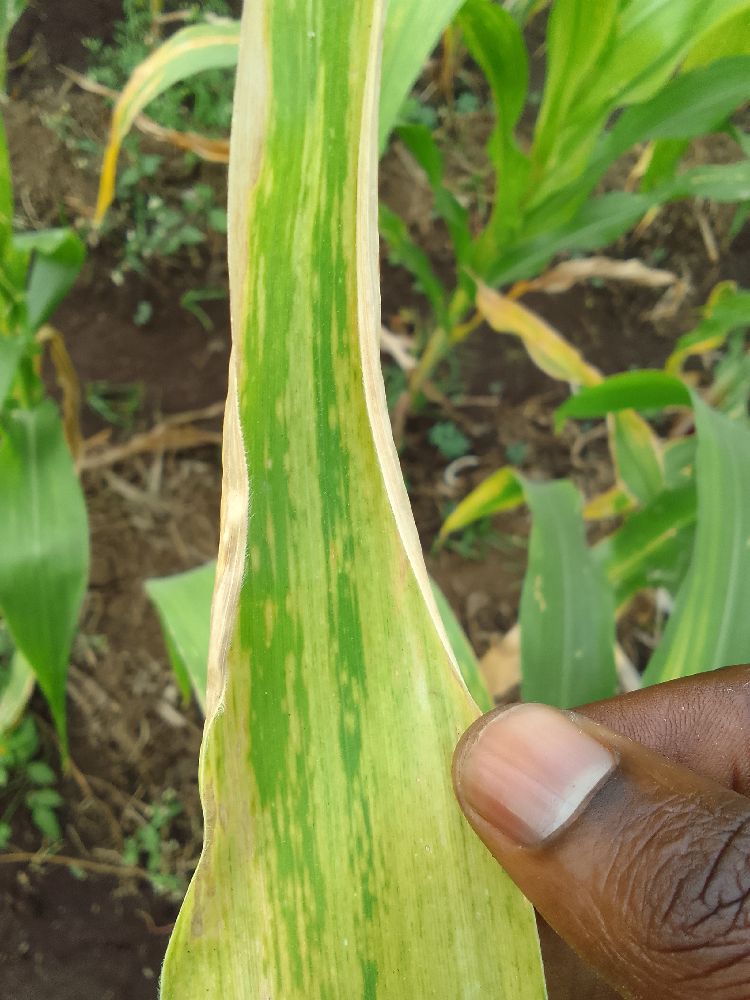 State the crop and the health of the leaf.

maize, maize lethal necrosis
